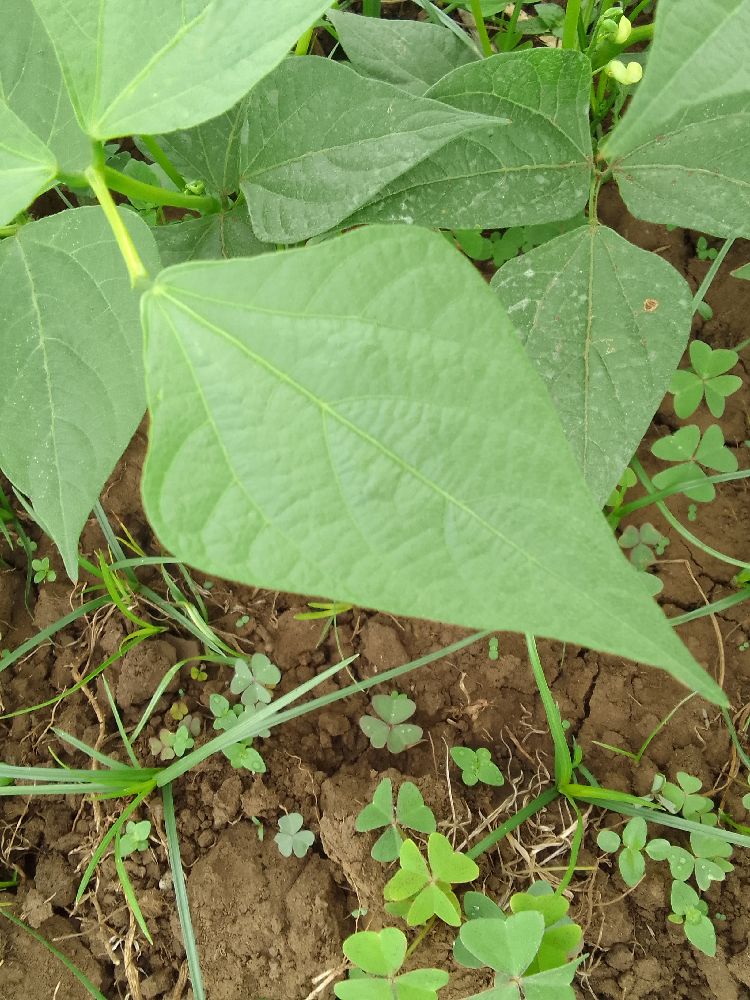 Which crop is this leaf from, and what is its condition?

common bean, healthy
